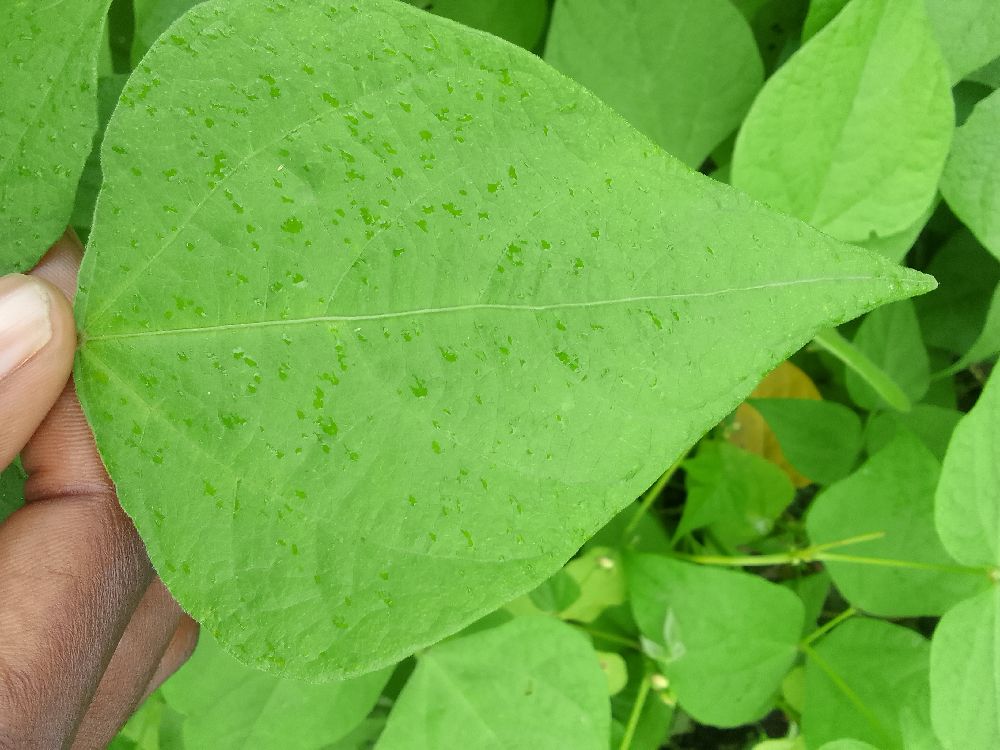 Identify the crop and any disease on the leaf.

common bean, healthy
